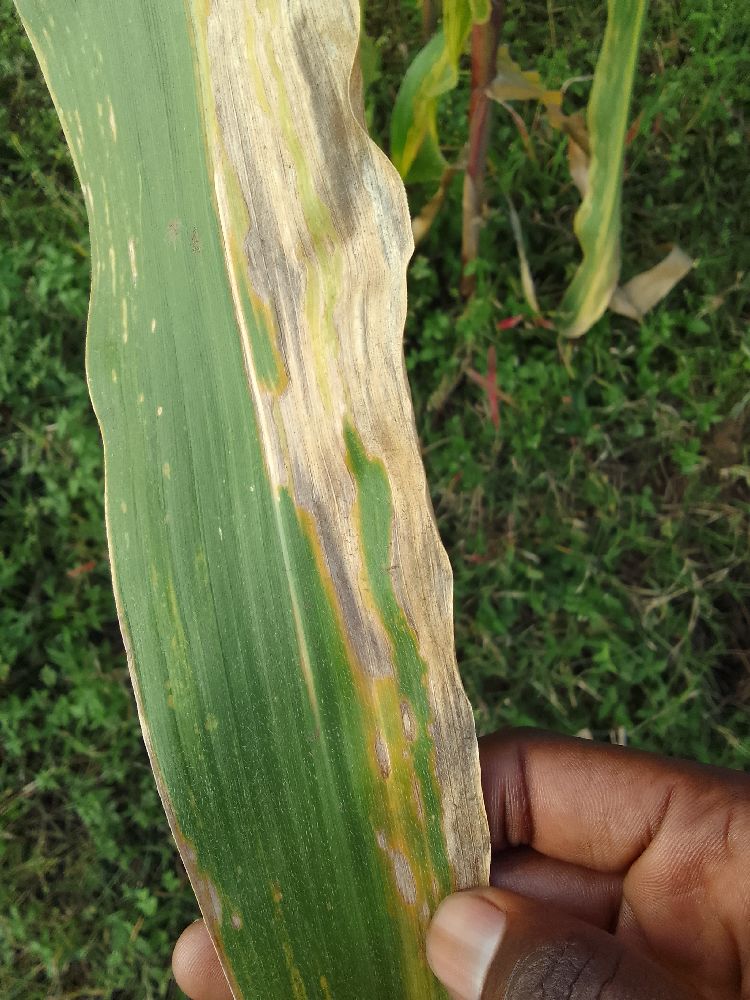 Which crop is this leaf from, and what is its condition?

maize, maize lethal necrosis
